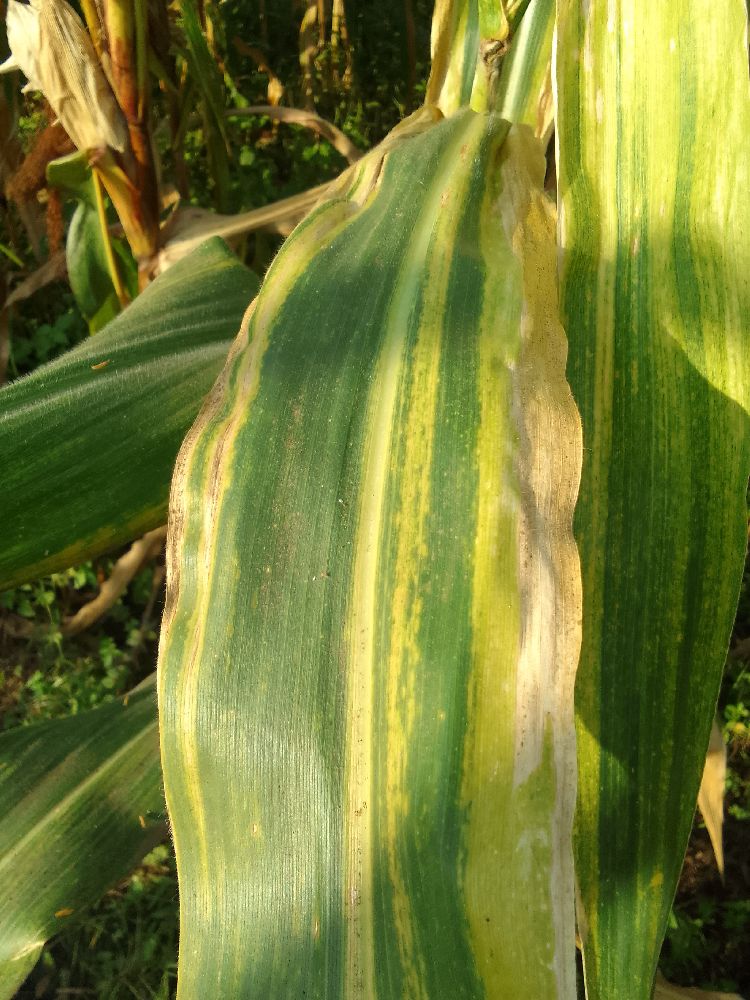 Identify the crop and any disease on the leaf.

maize, maize lethal necrosis
